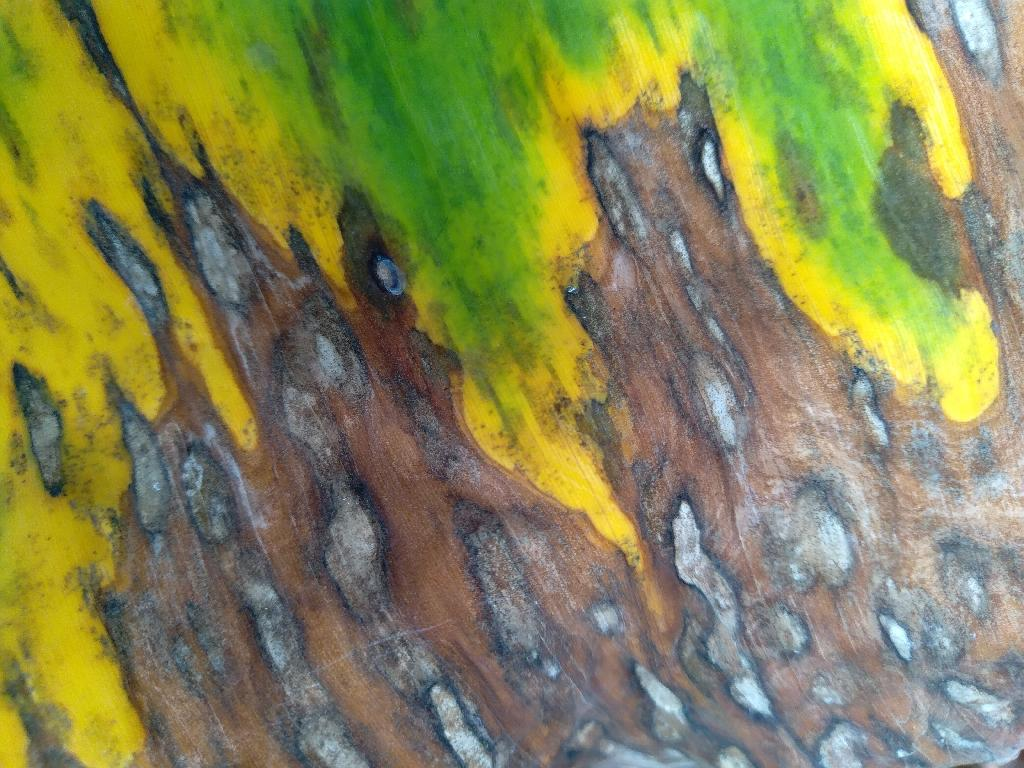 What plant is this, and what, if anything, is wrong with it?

banana, black sigatoka
